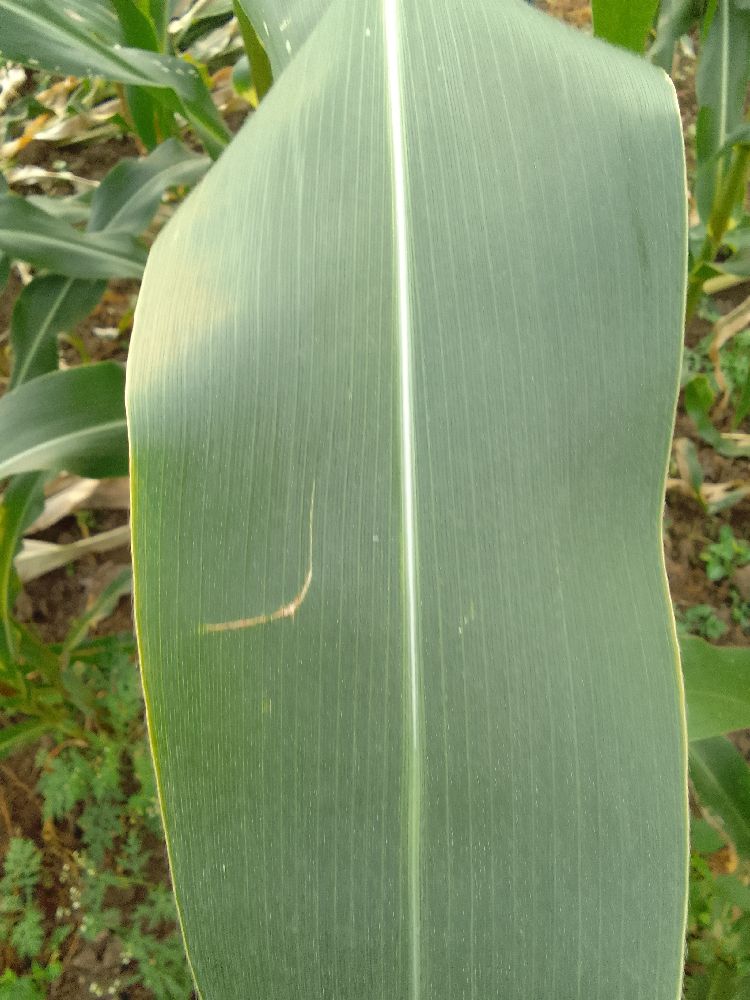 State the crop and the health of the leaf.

maize, healthy
